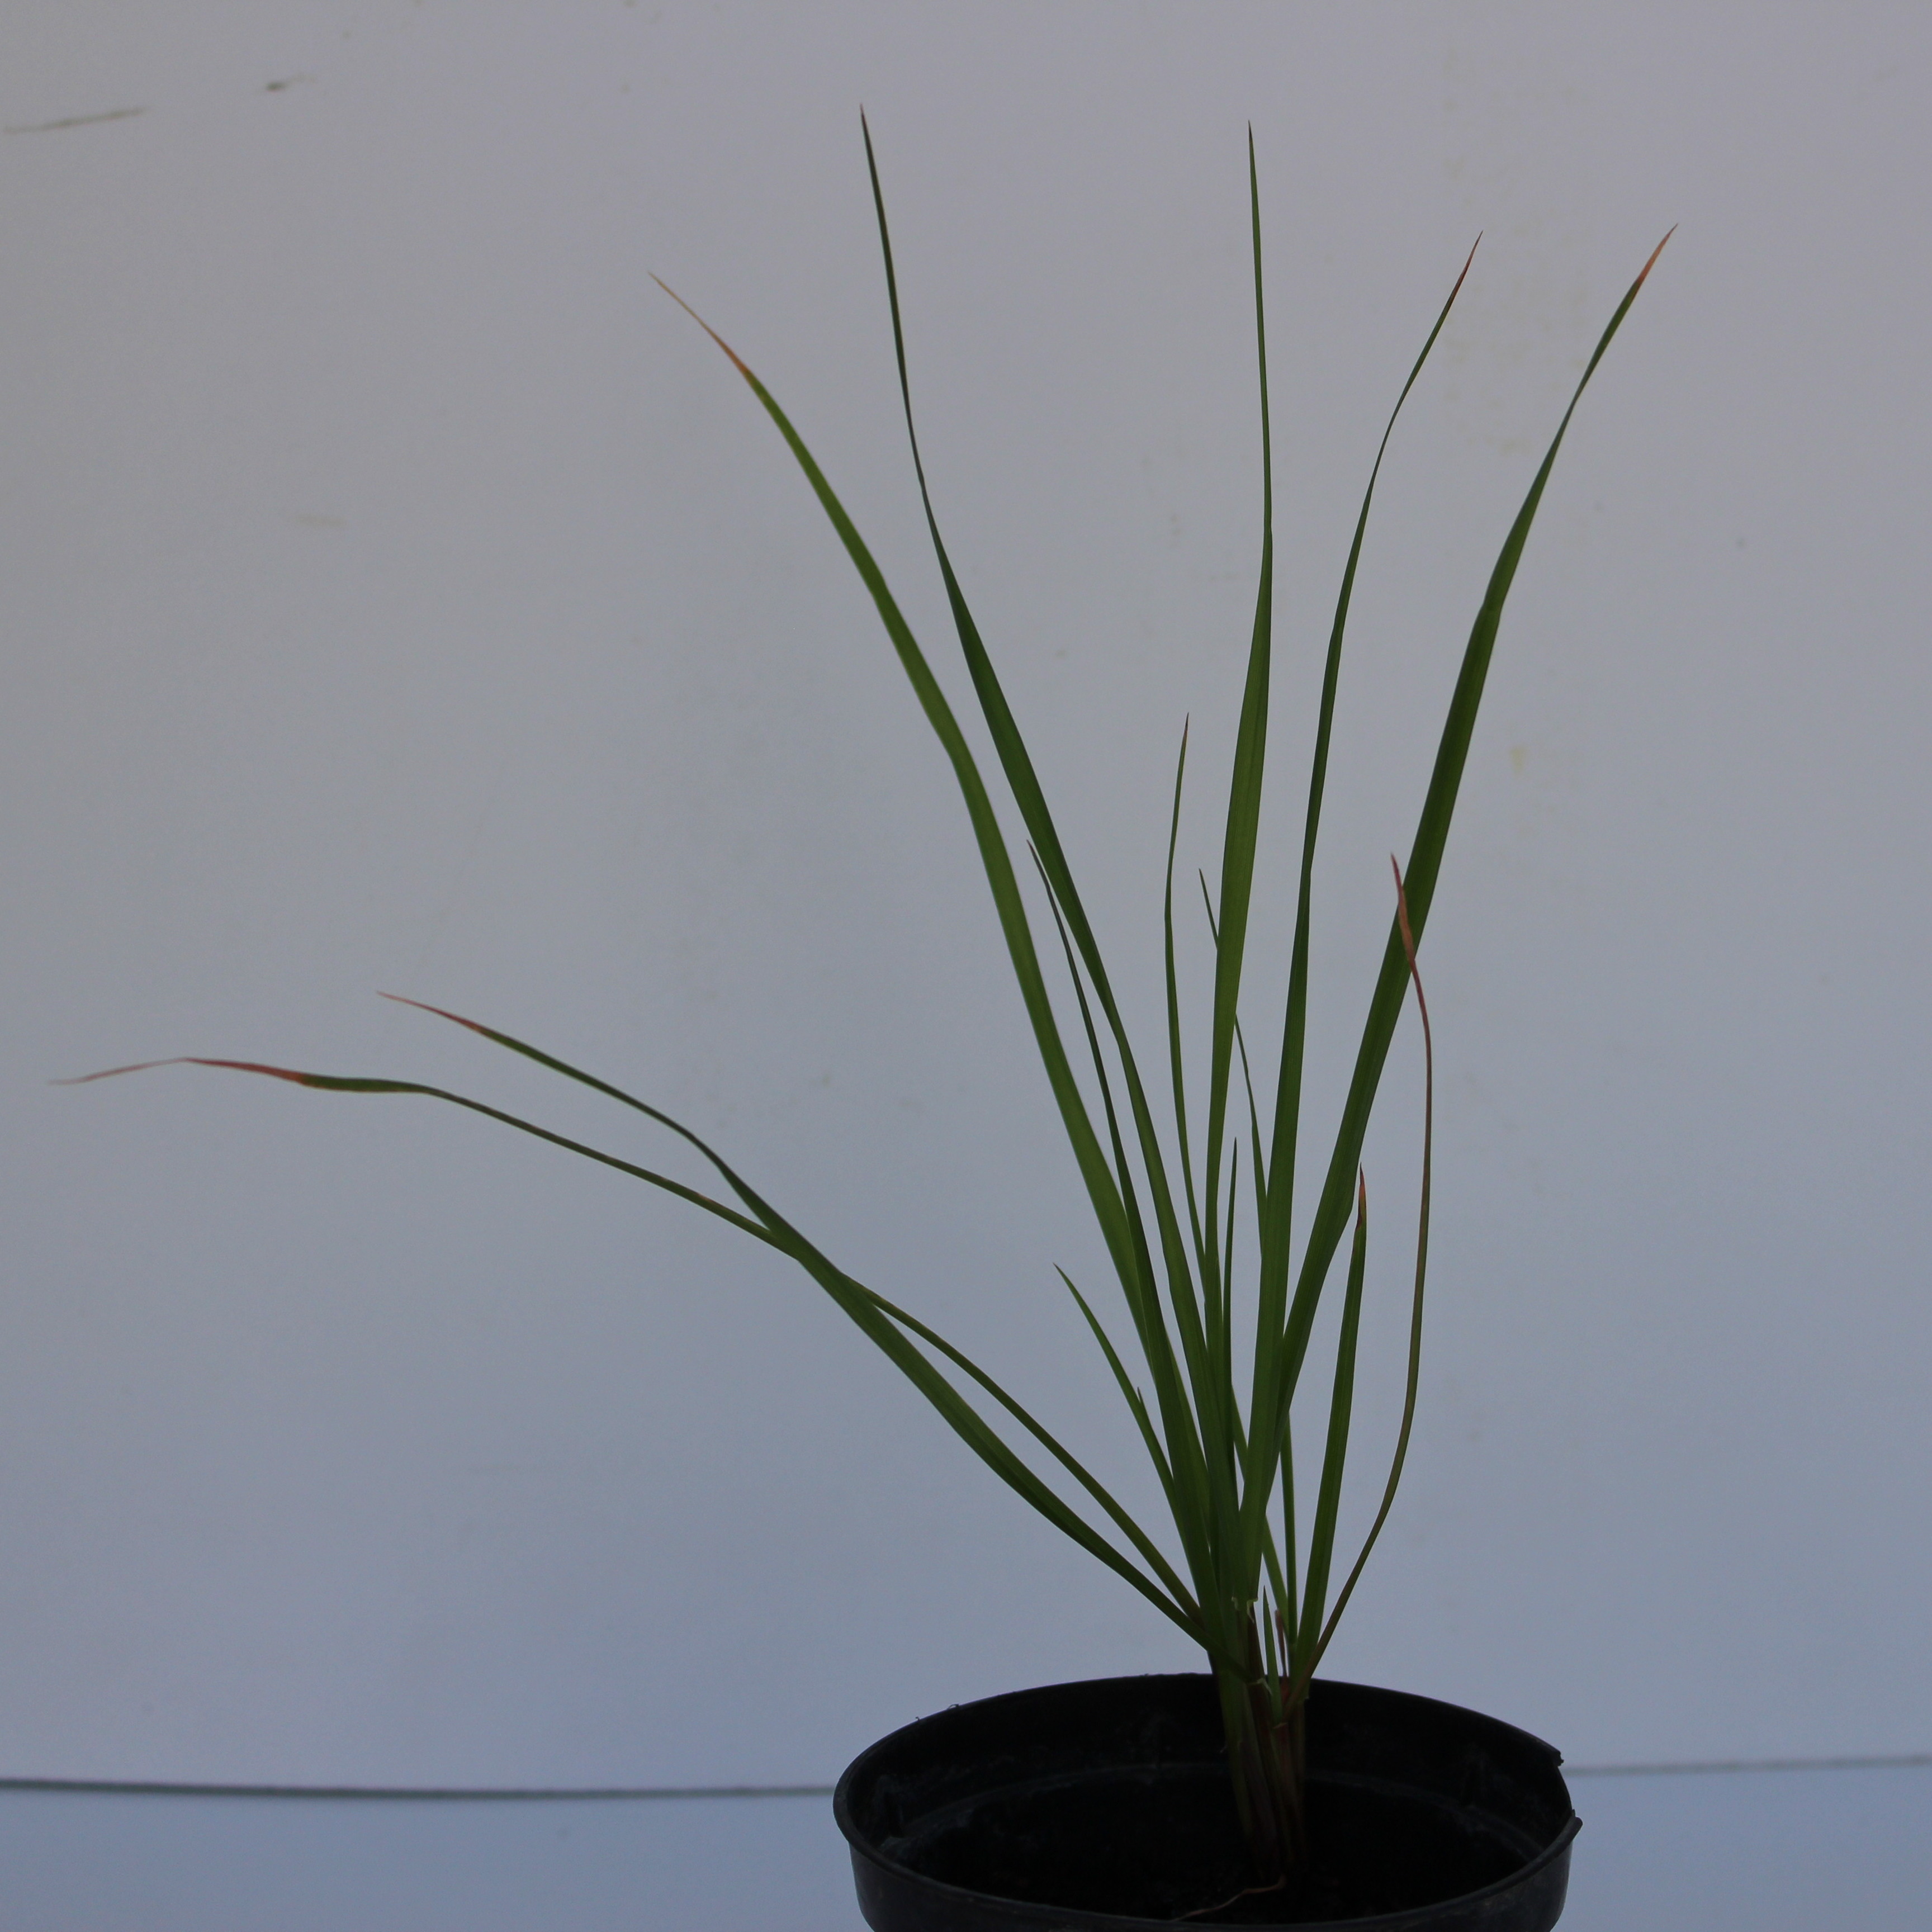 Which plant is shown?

Lolium multiflorum
